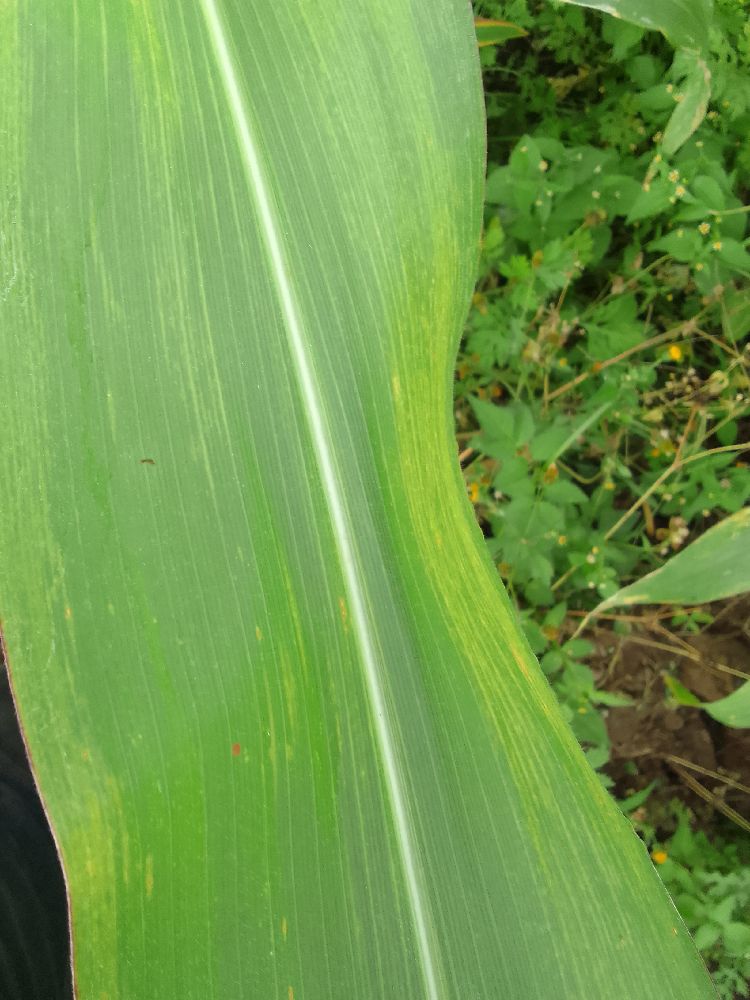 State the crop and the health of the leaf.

maize, maize lethal necrosis
